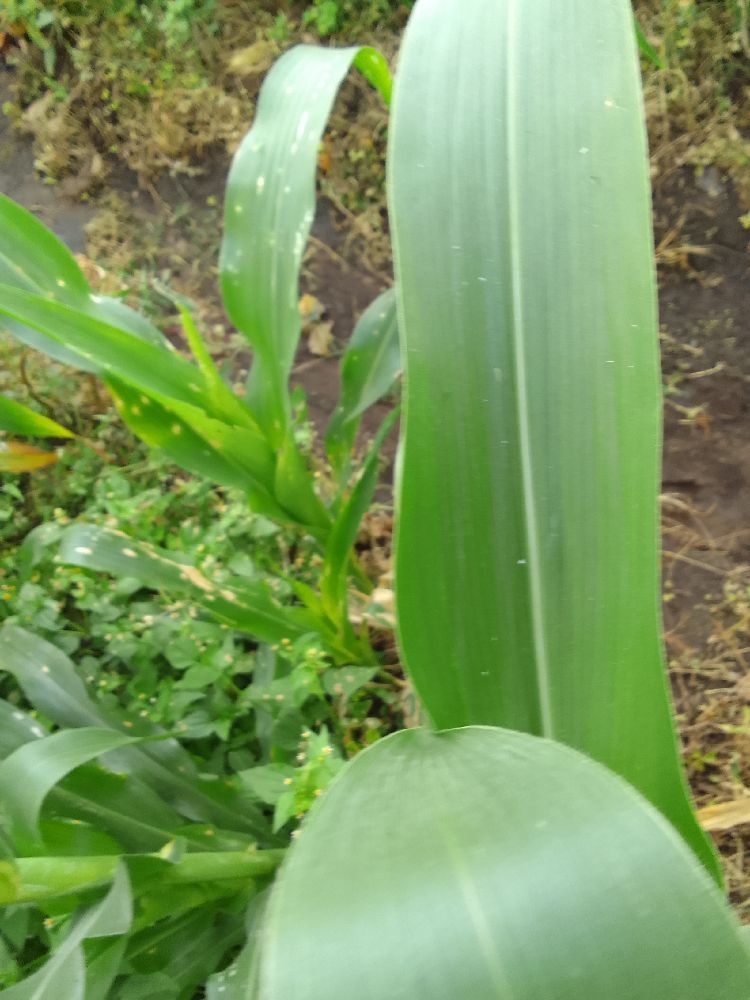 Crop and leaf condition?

maize, healthy
